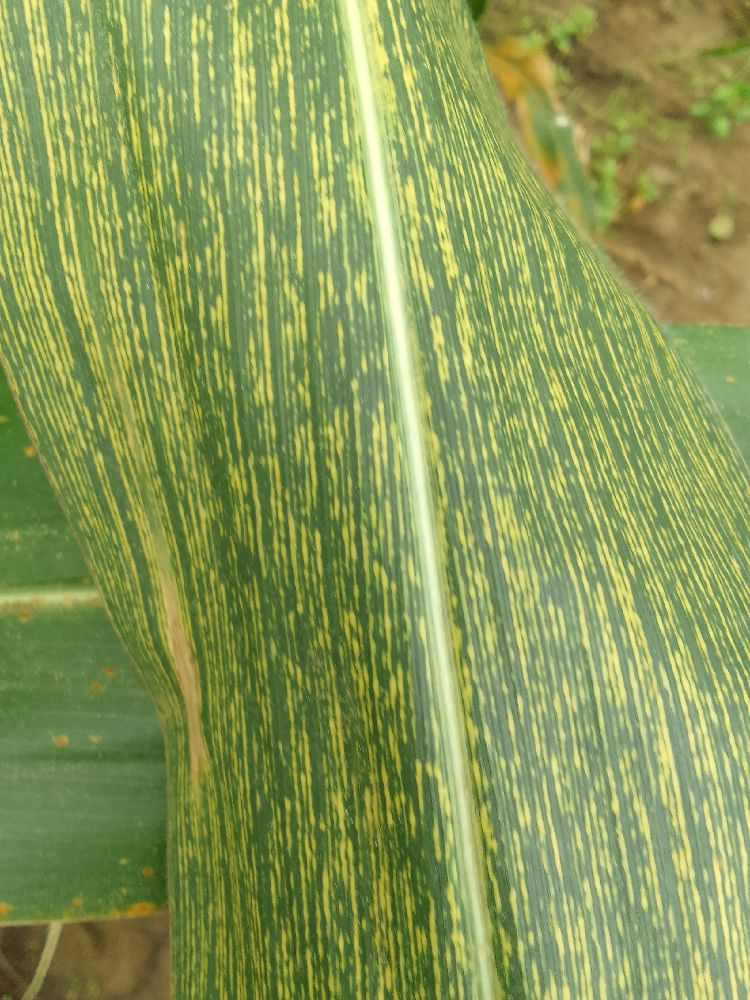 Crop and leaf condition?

maize, maize streak virus
